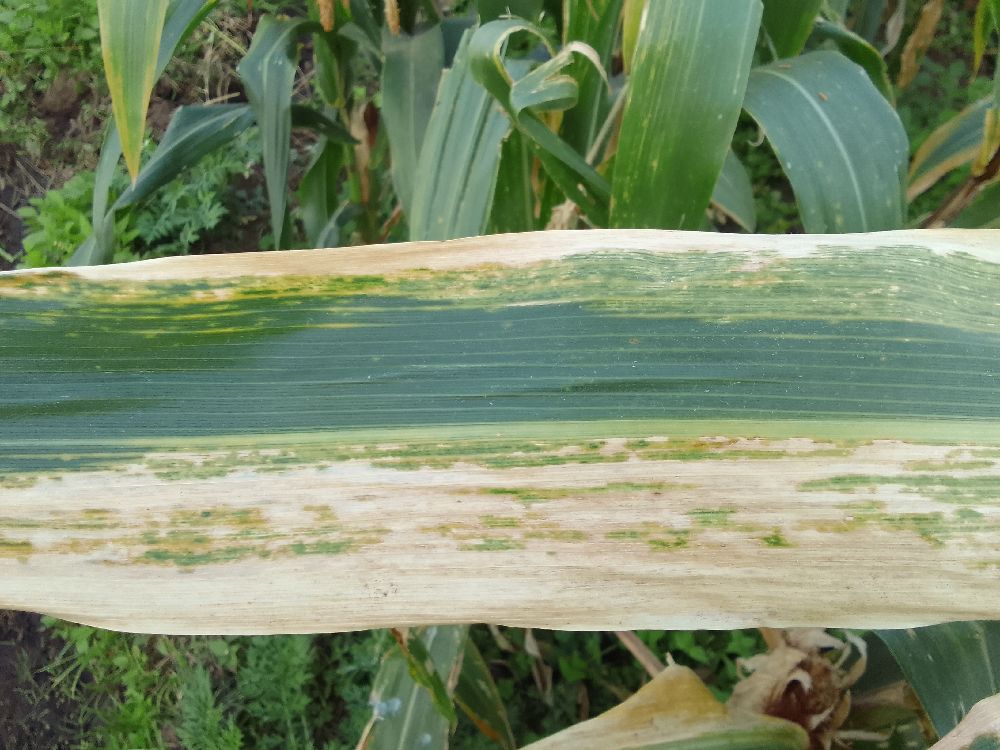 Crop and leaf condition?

maize, maize lethal necrosis
